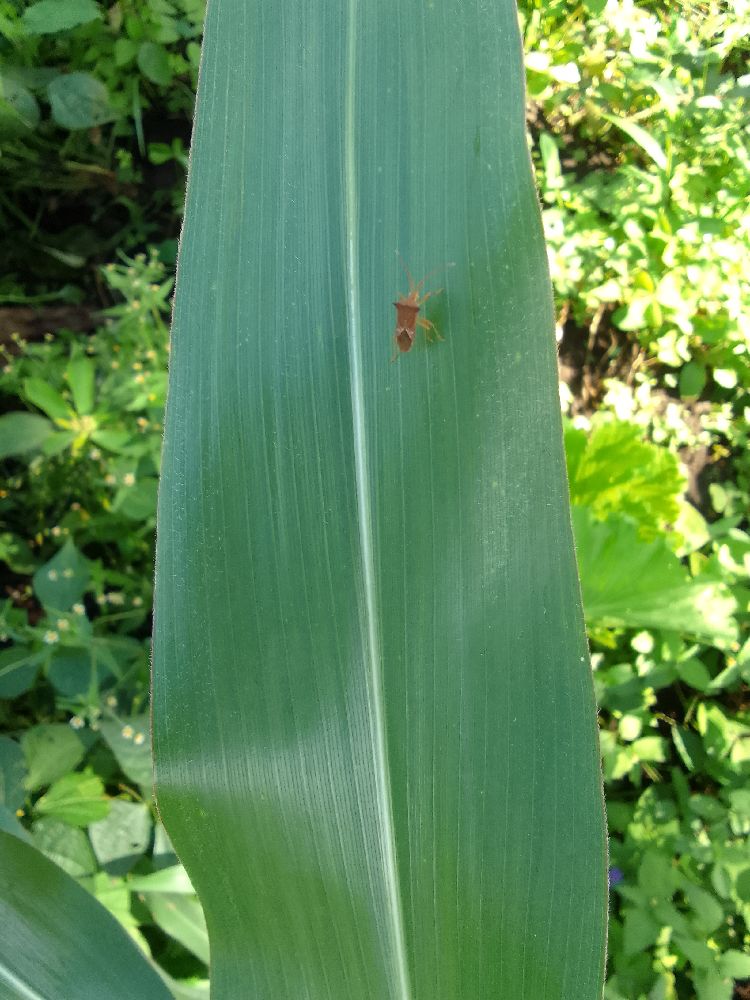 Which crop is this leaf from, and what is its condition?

maize, healthy
